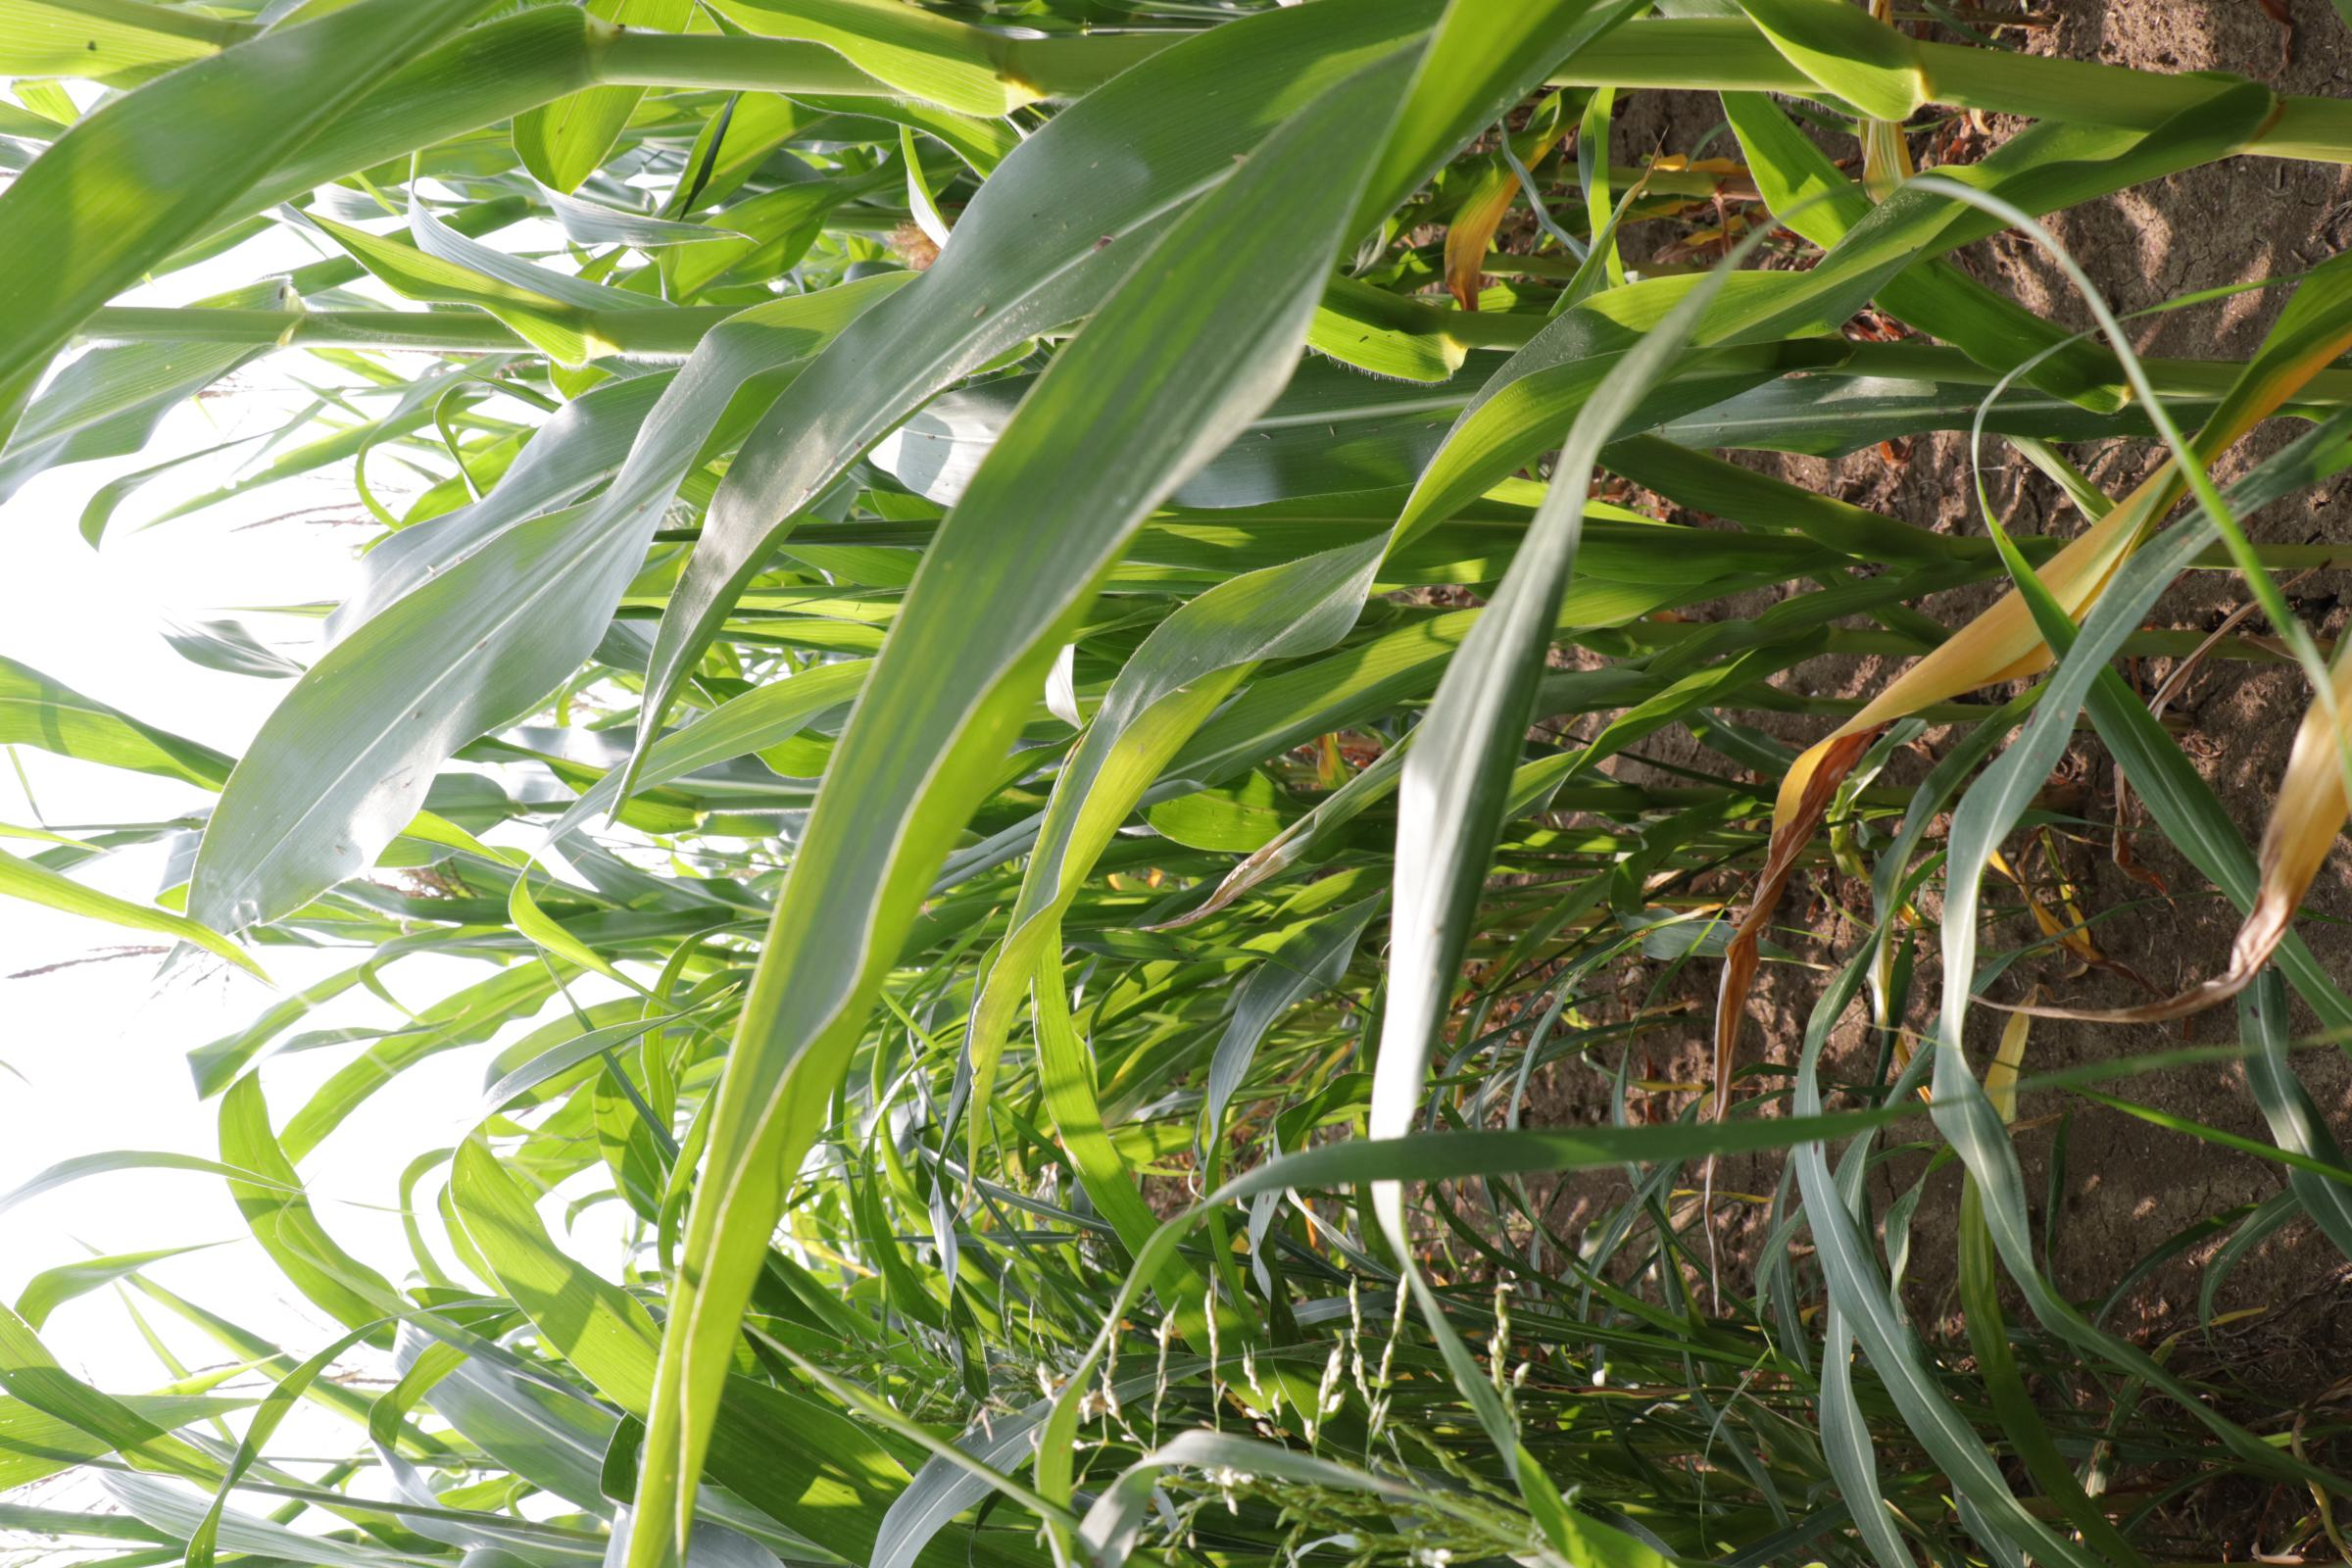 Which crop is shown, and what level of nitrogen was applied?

maize, full nitrogen fertilisation
